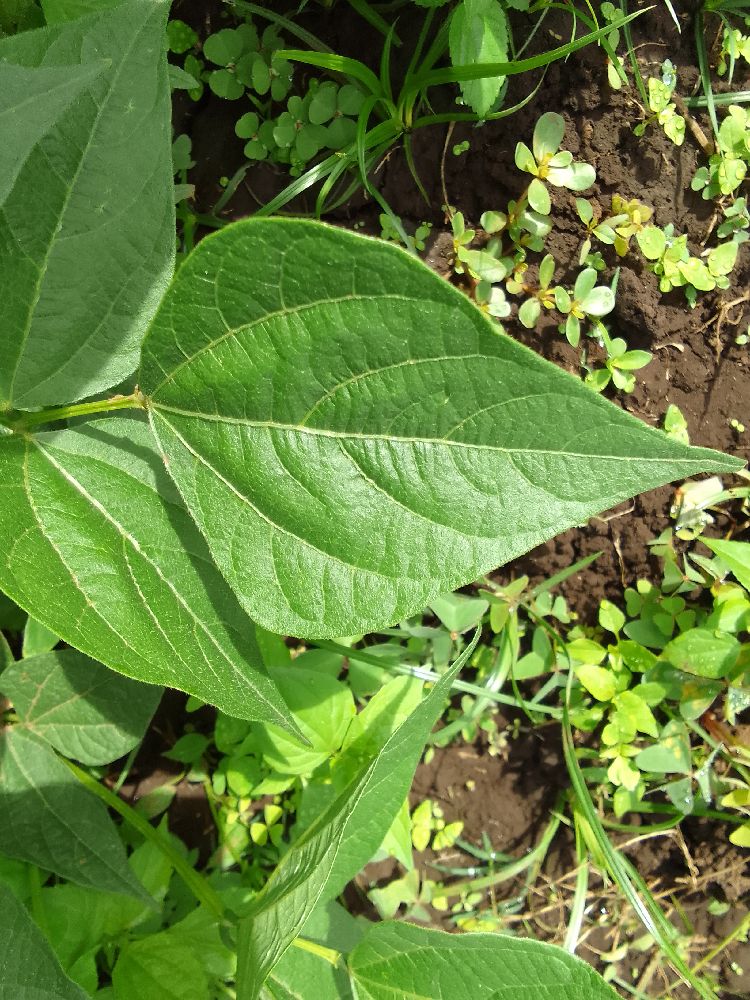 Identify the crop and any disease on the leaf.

common bean, healthy
